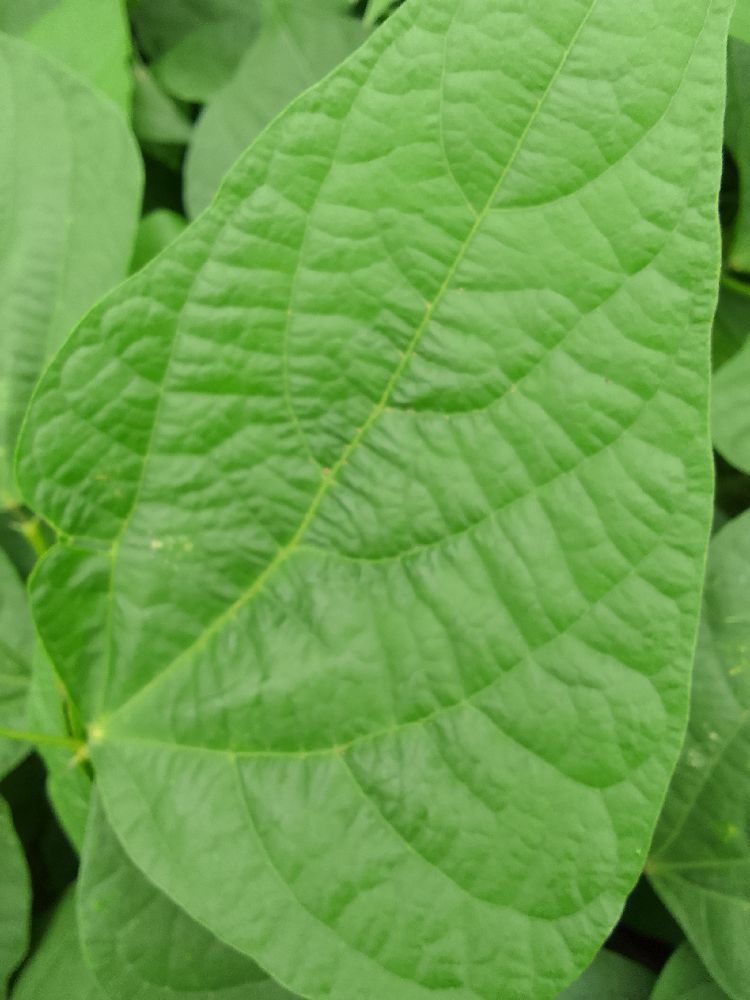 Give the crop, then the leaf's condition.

common bean, healthy
